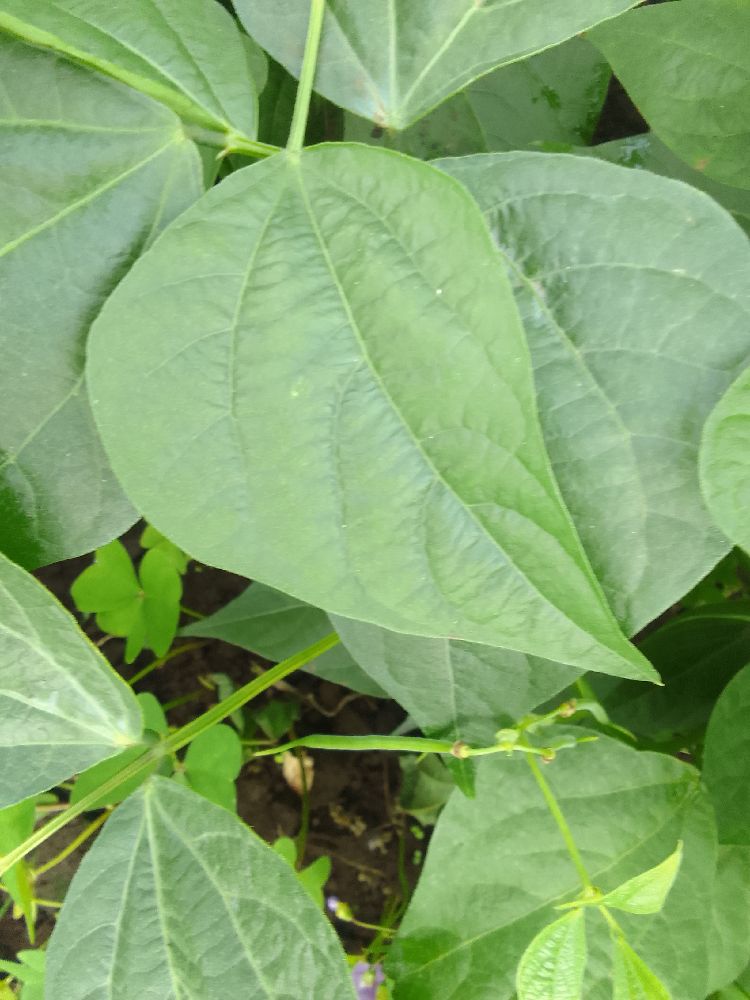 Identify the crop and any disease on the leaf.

common bean, healthy
